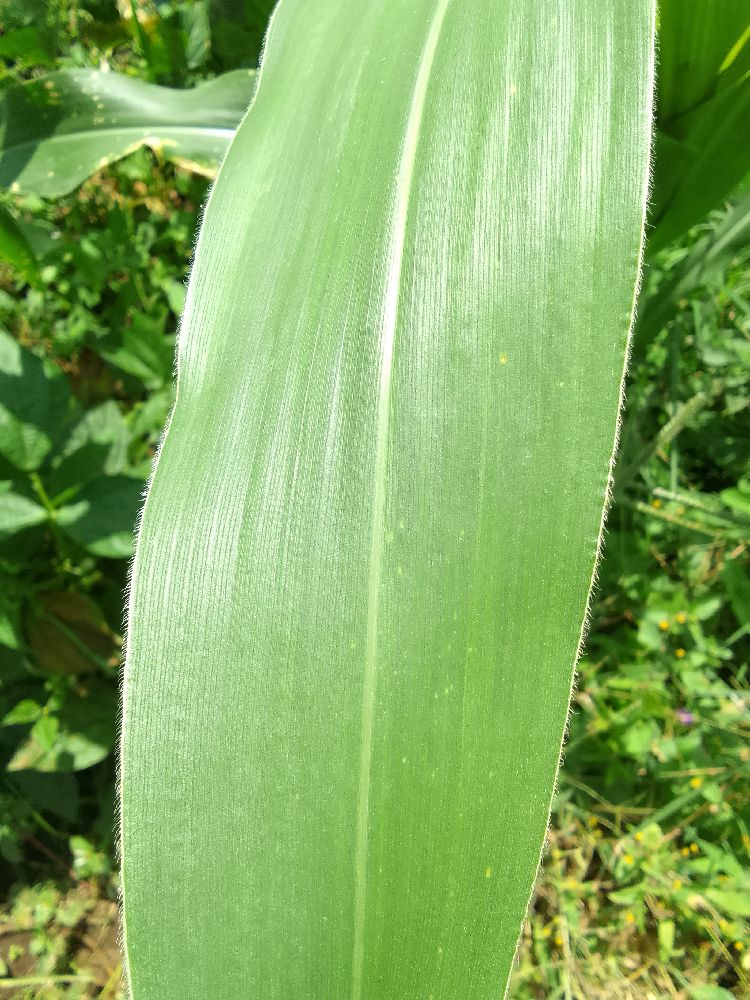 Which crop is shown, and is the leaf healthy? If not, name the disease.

maize, healthy
